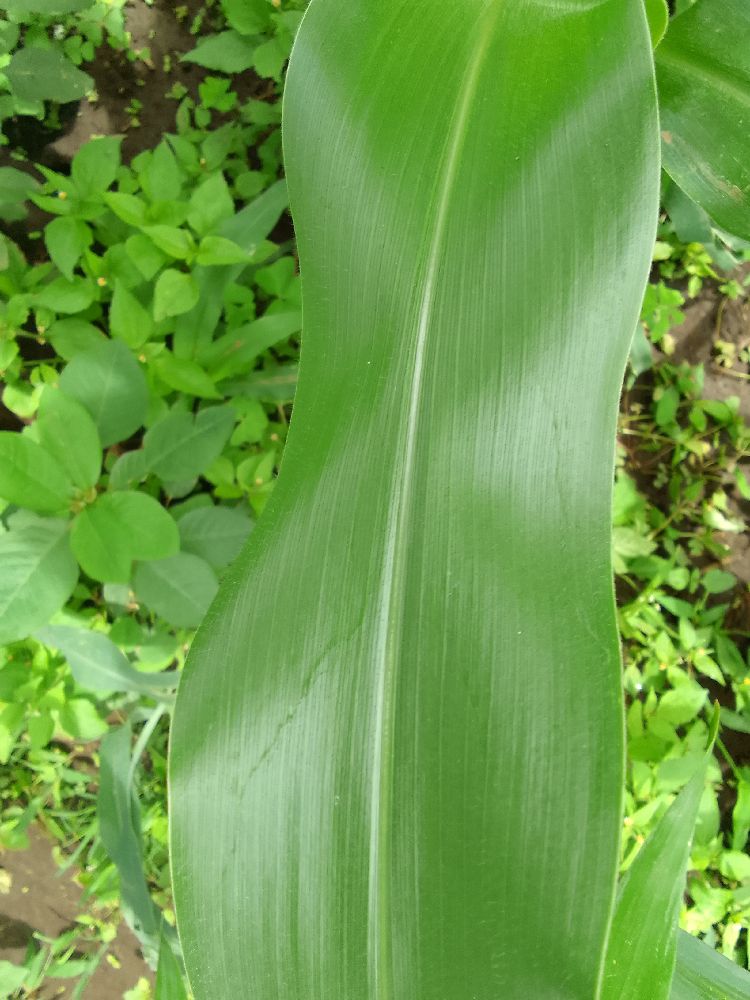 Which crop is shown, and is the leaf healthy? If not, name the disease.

maize, healthy
